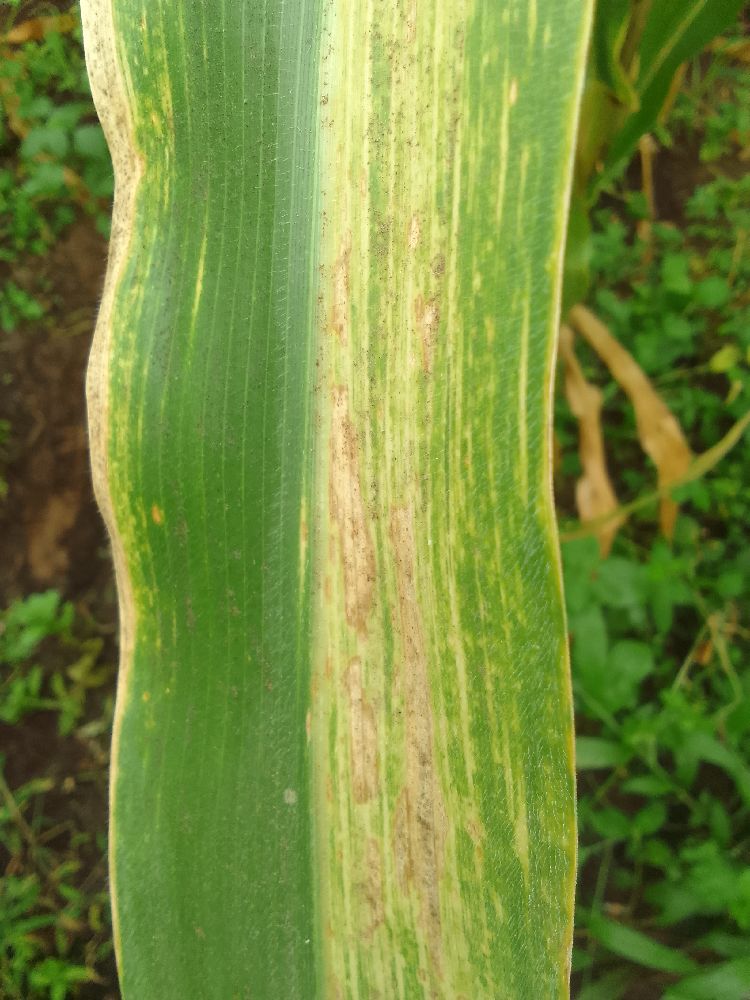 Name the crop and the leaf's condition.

maize, maize lethal necrosis
